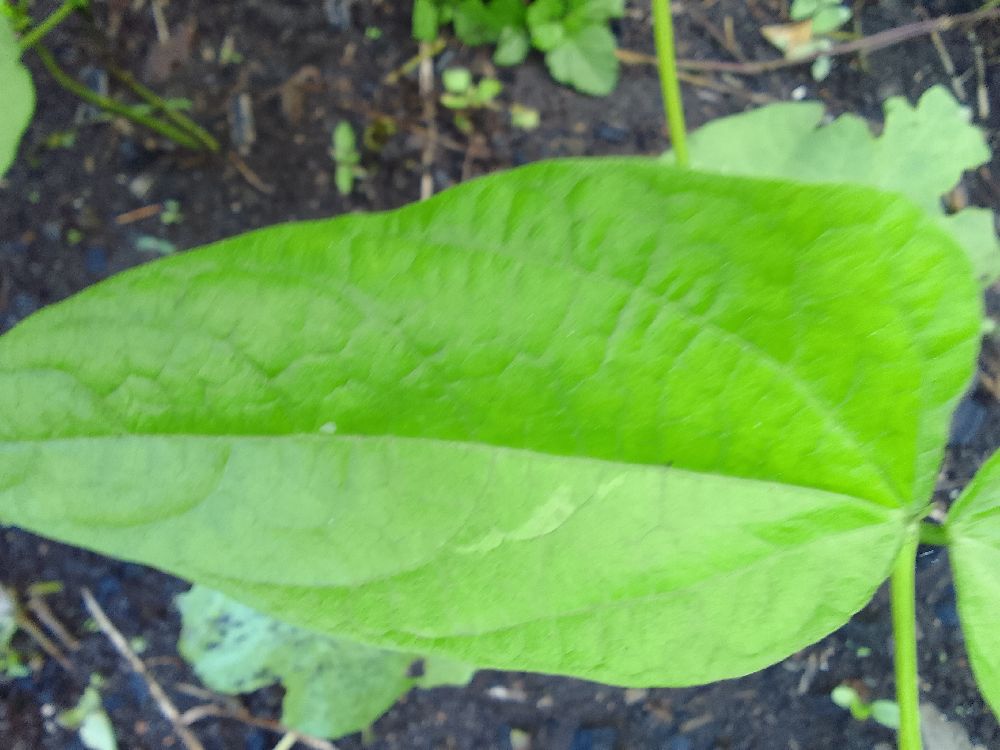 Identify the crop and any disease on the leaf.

common bean, healthy
